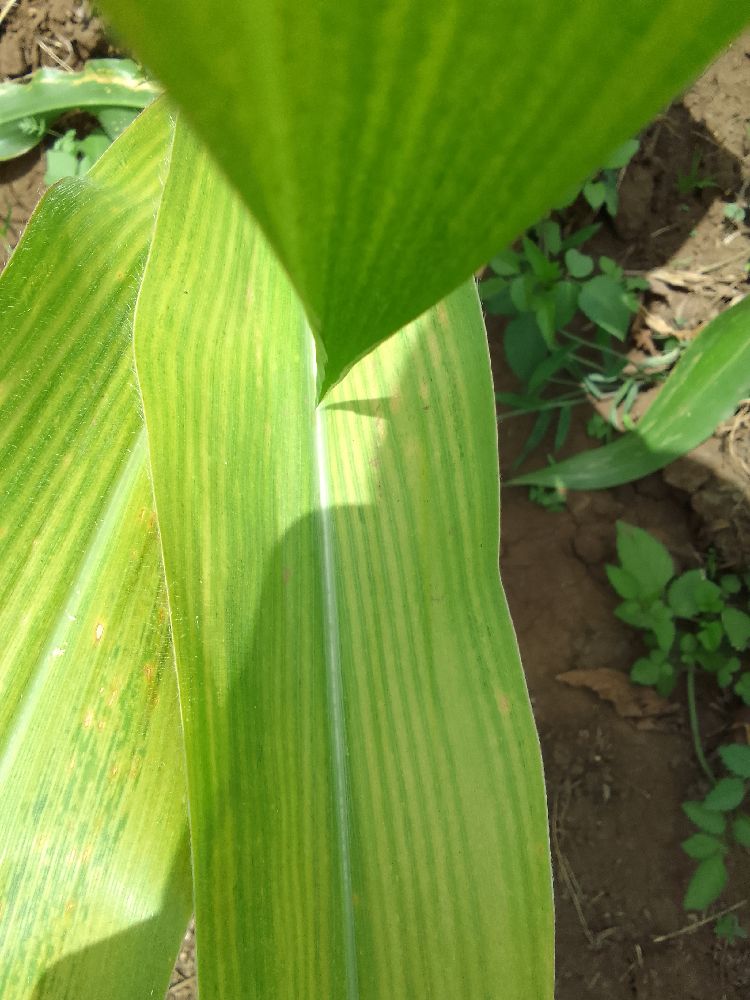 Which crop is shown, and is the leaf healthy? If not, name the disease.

maize, maize lethal necrosis
